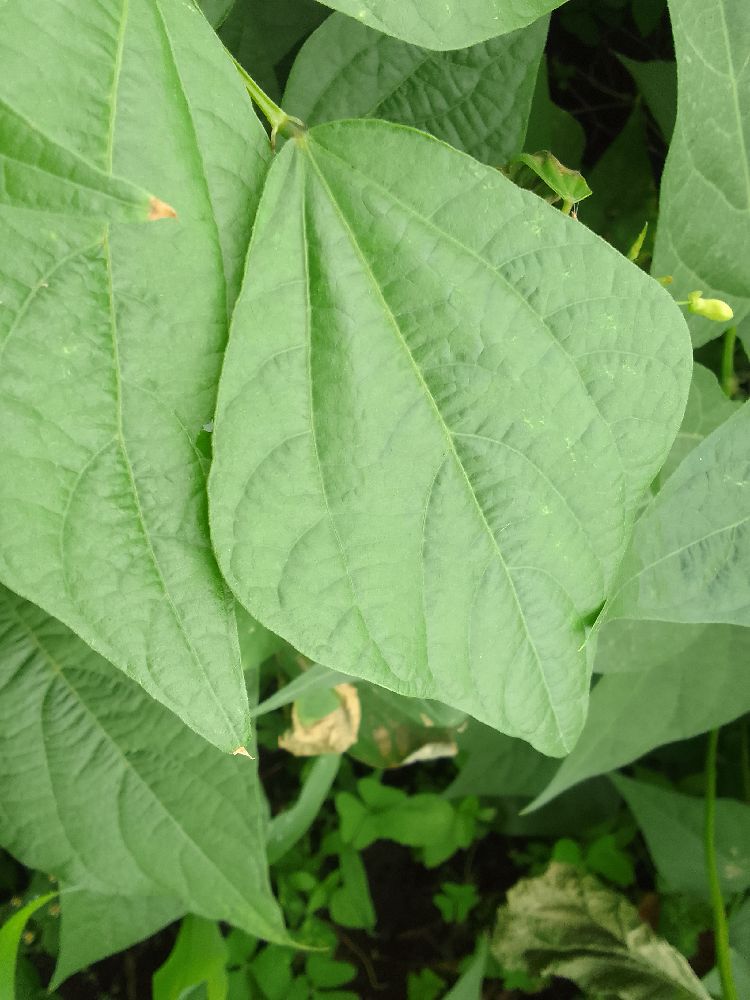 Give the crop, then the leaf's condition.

common bean, healthy
